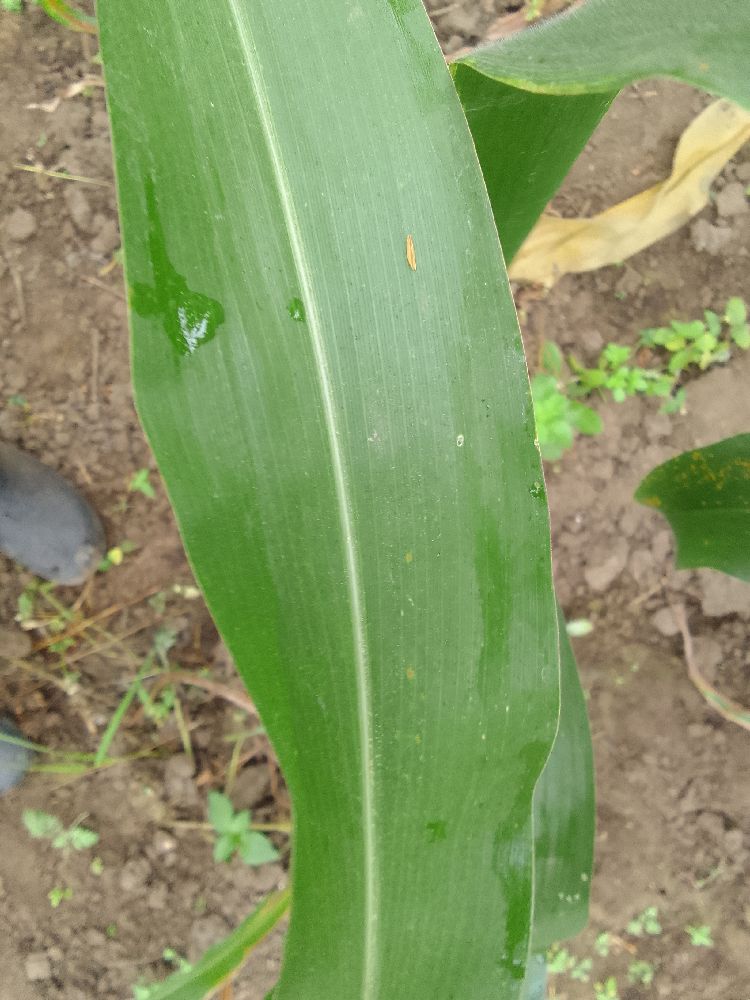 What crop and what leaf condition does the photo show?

maize, healthy
